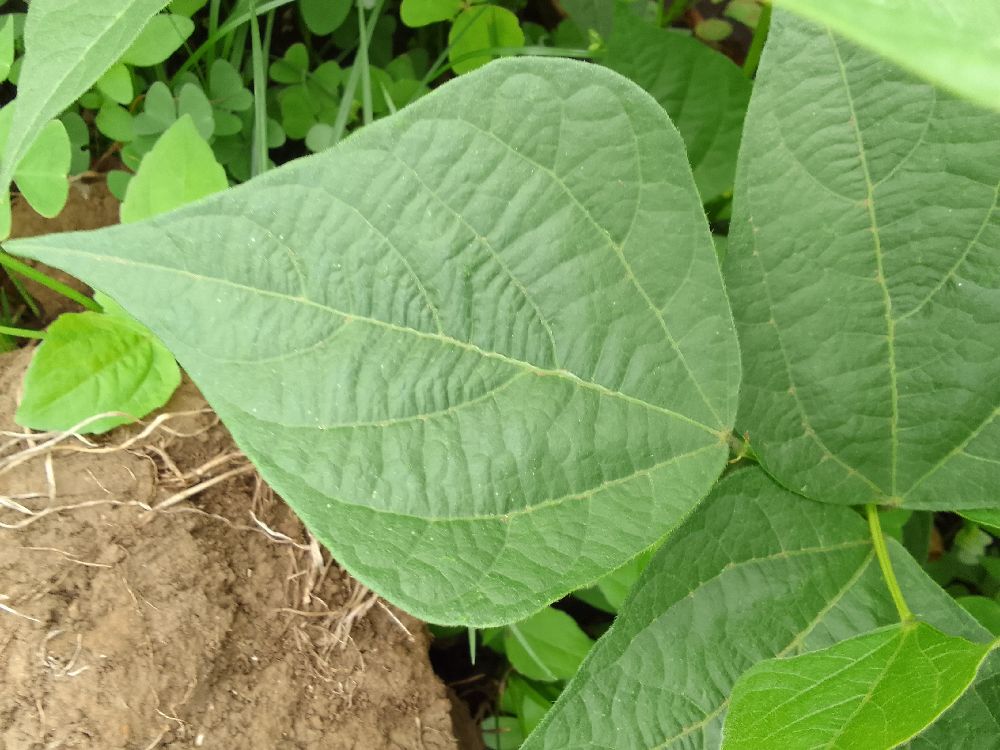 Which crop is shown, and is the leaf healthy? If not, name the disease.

common bean, healthy
